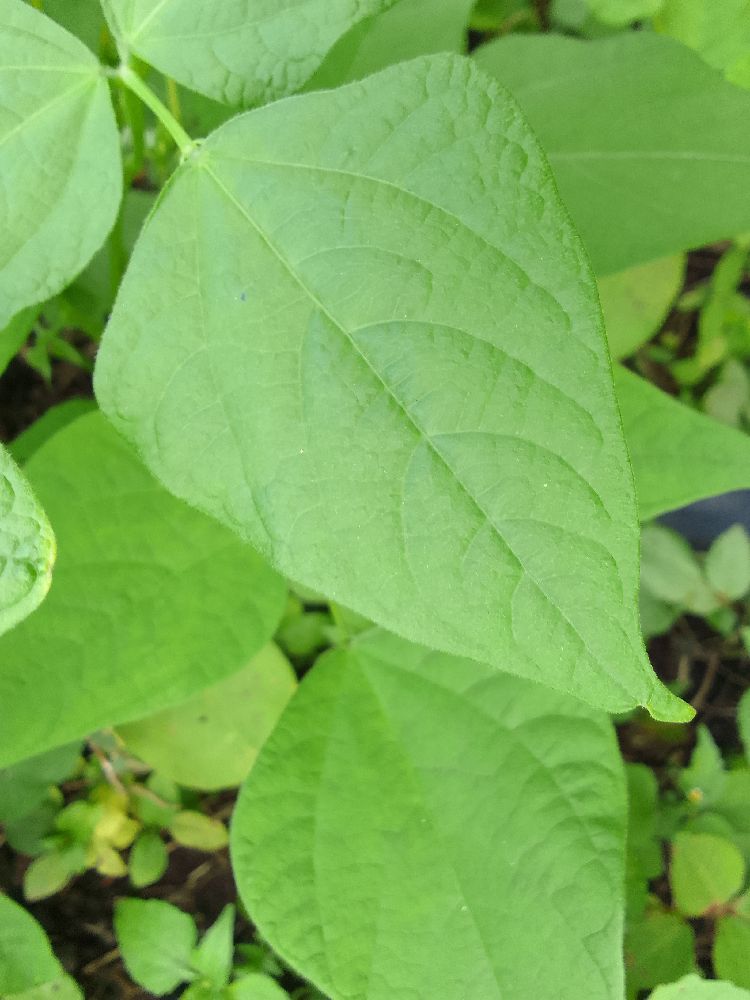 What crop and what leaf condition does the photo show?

common bean, healthy
